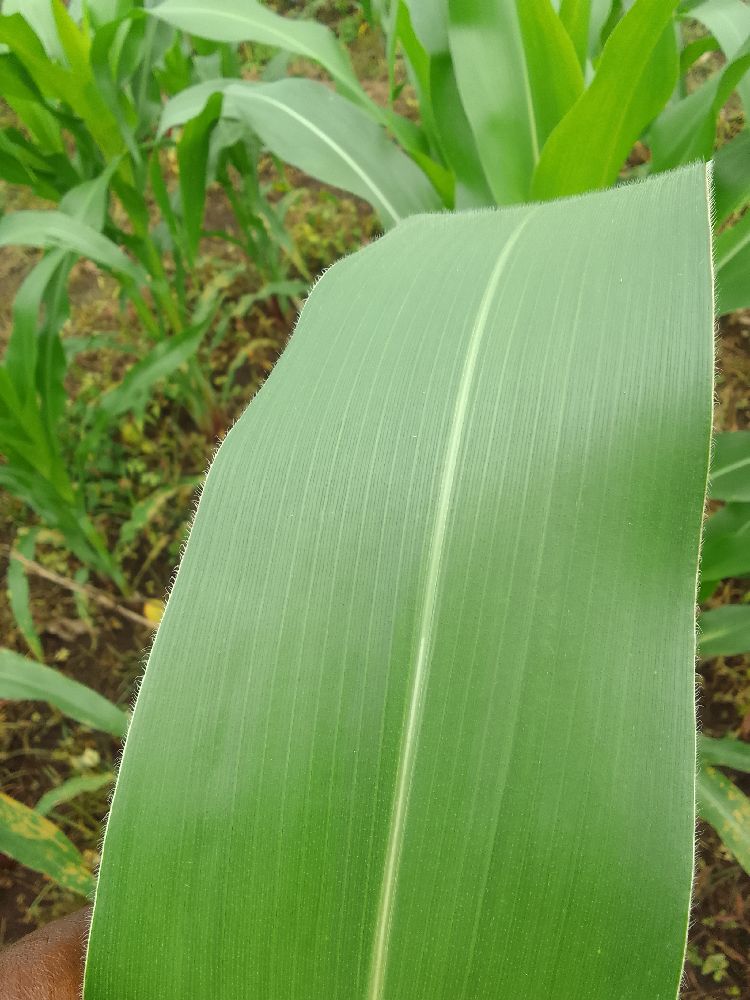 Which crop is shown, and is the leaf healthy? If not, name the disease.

maize, healthy
